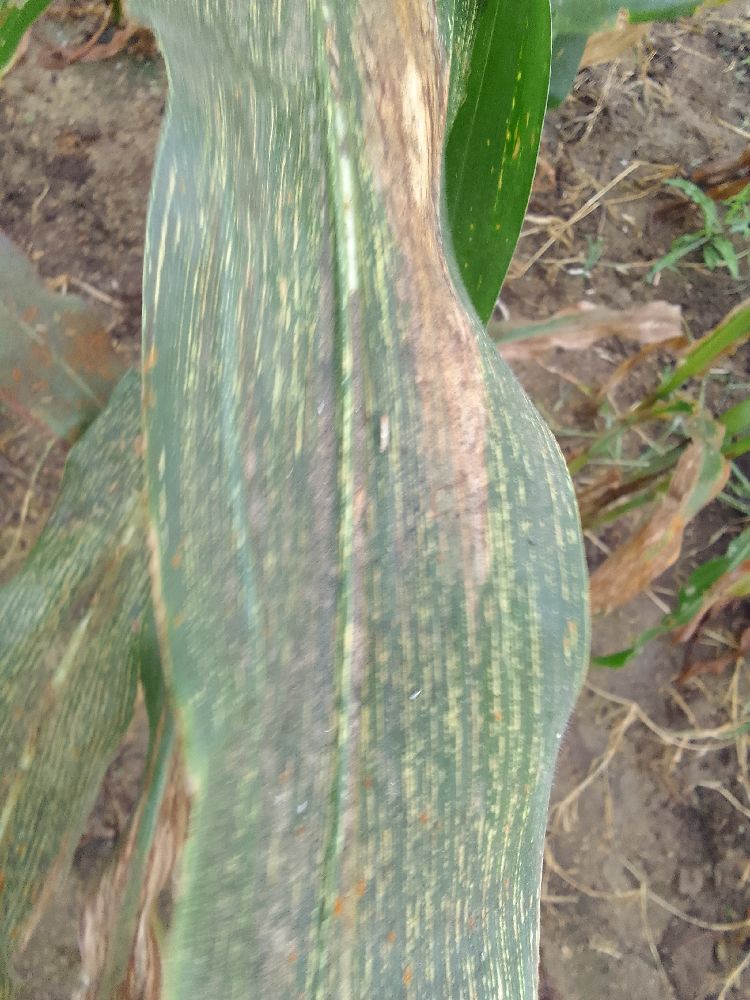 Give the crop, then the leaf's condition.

maize, maize streak virus
